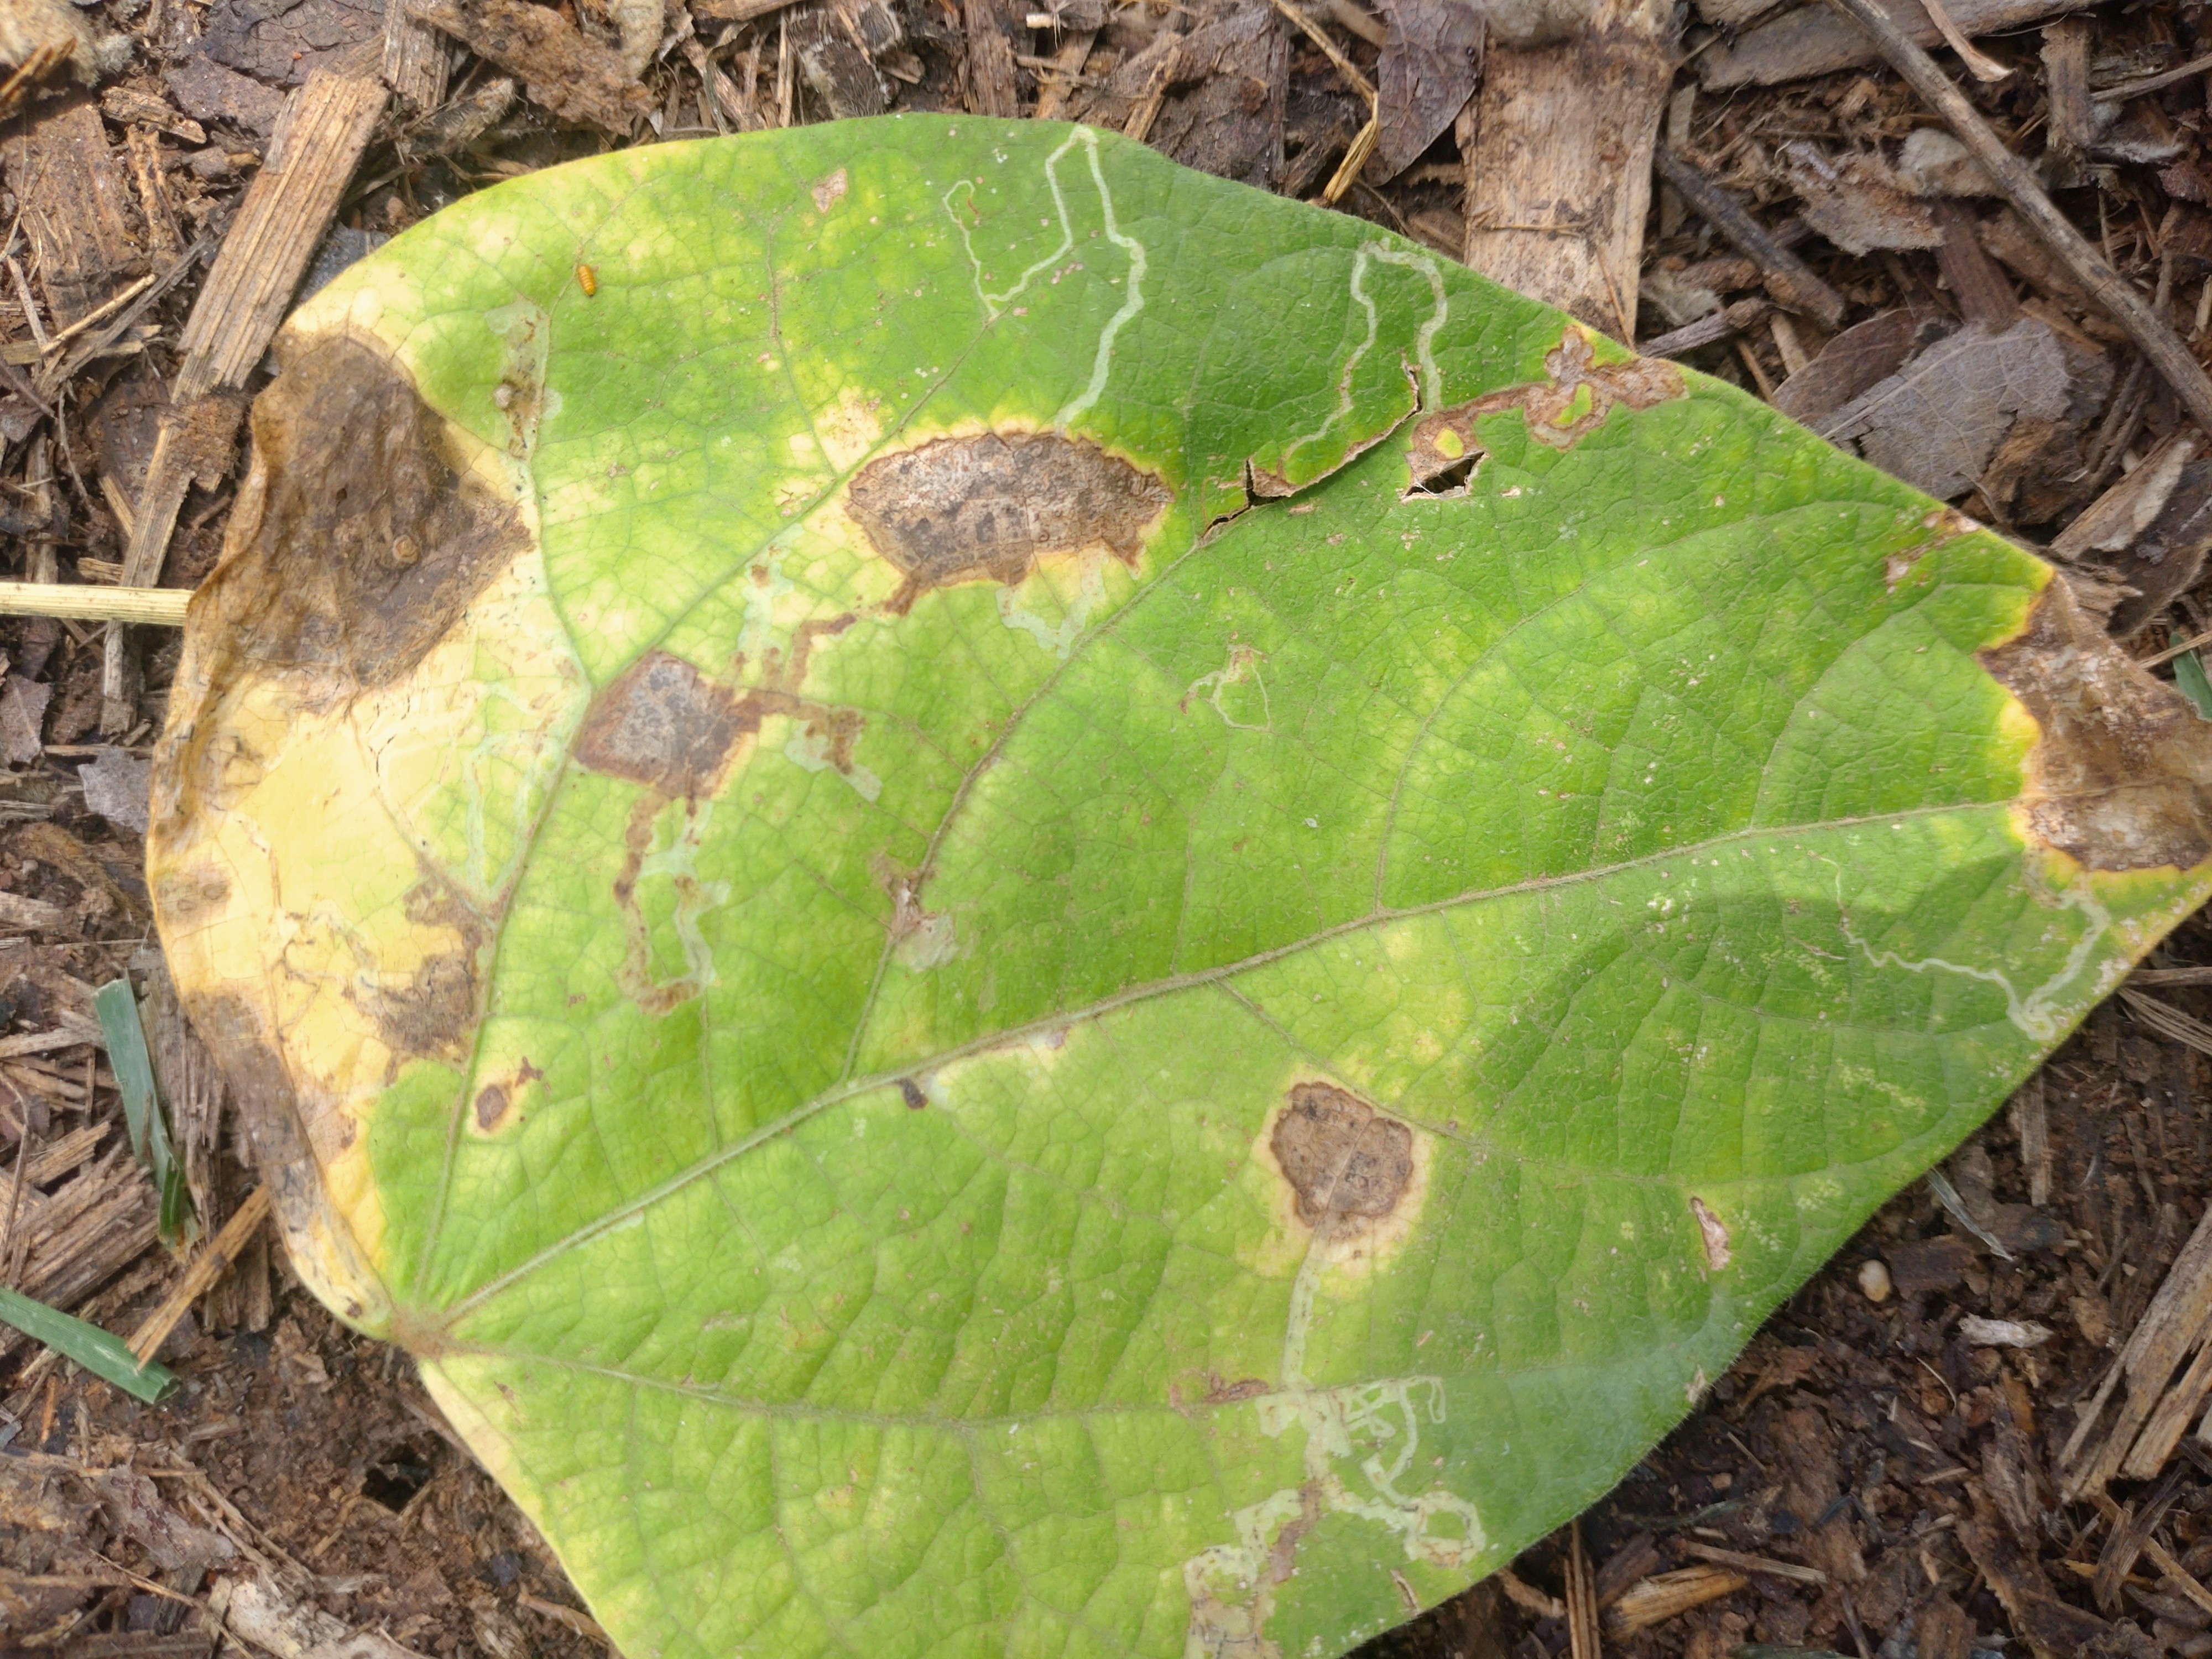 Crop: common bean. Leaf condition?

anthracnose
